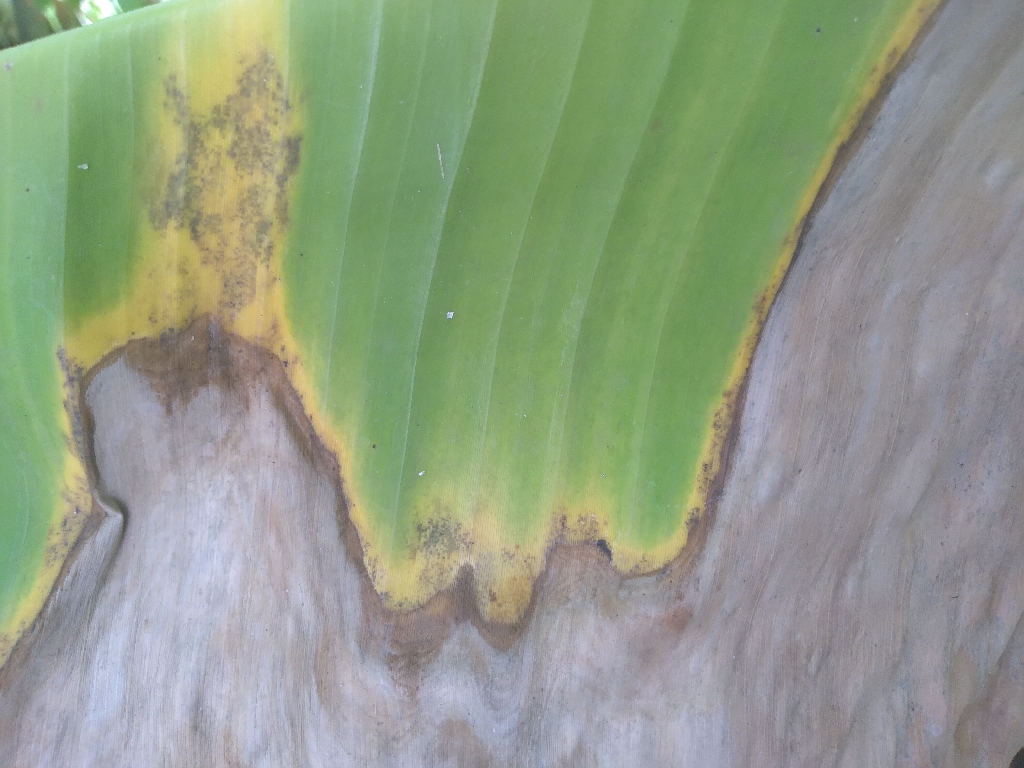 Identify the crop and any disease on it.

banana, black sigatoka
